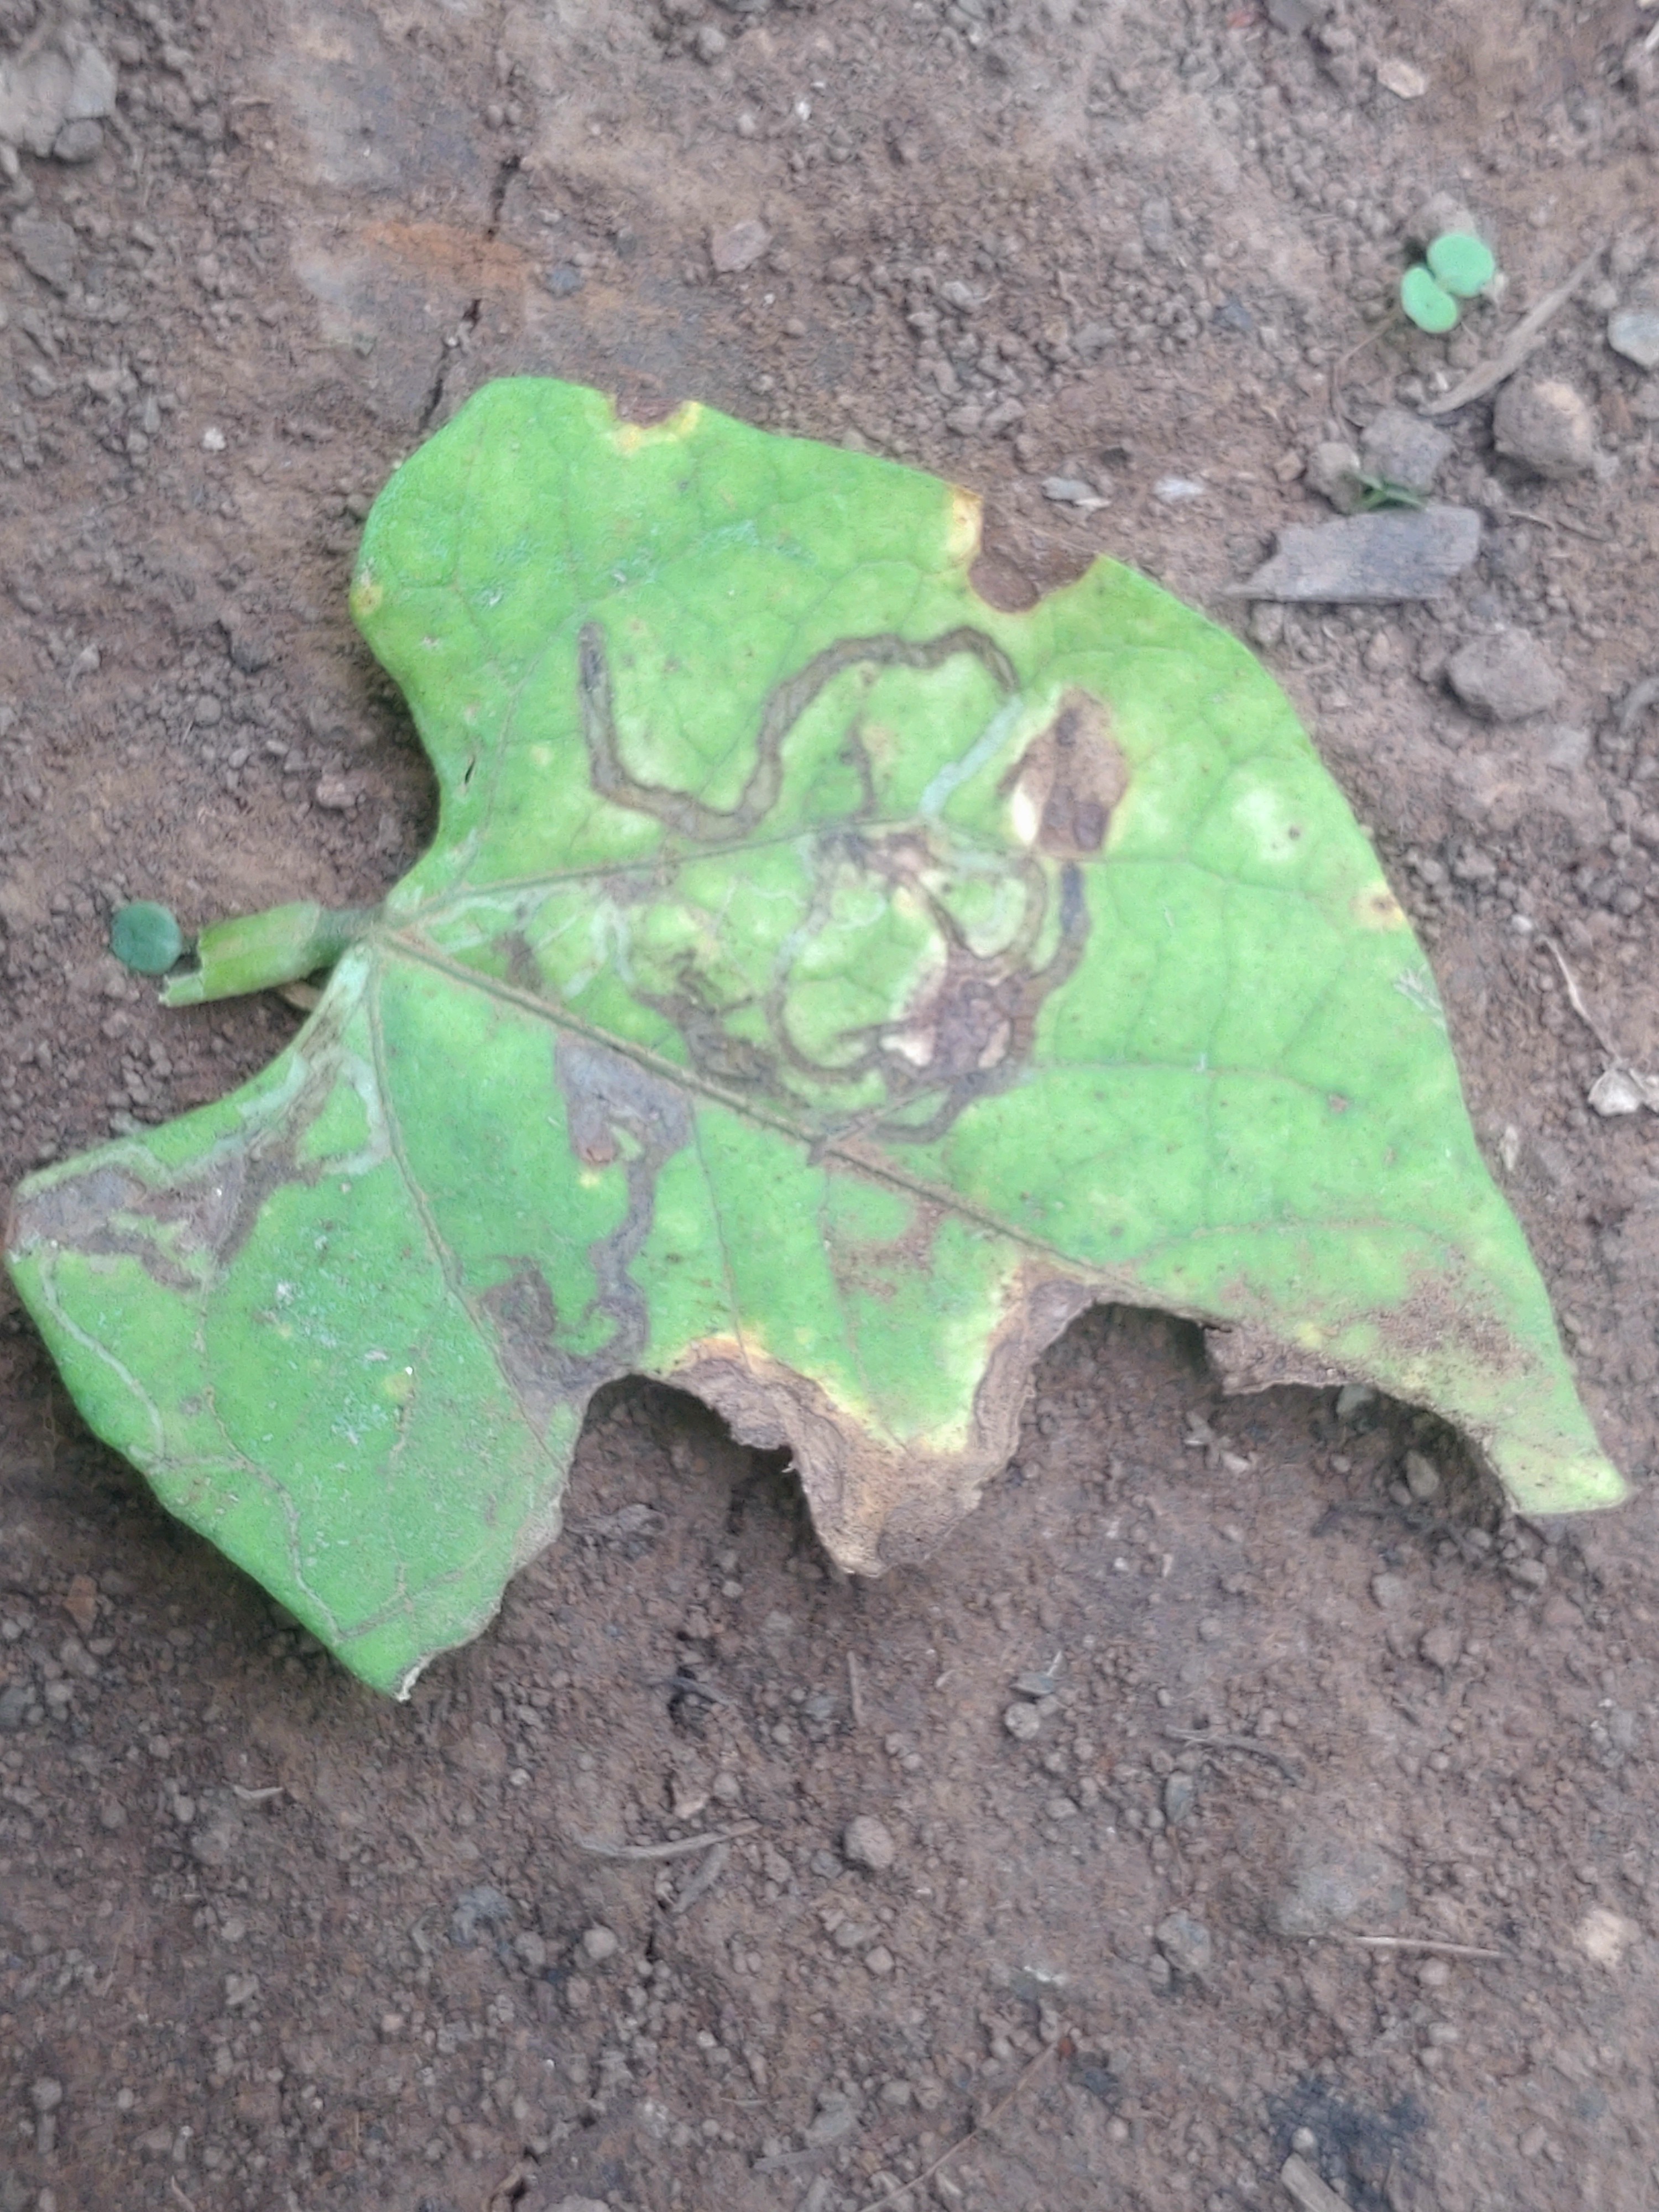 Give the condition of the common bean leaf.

anthracnose
